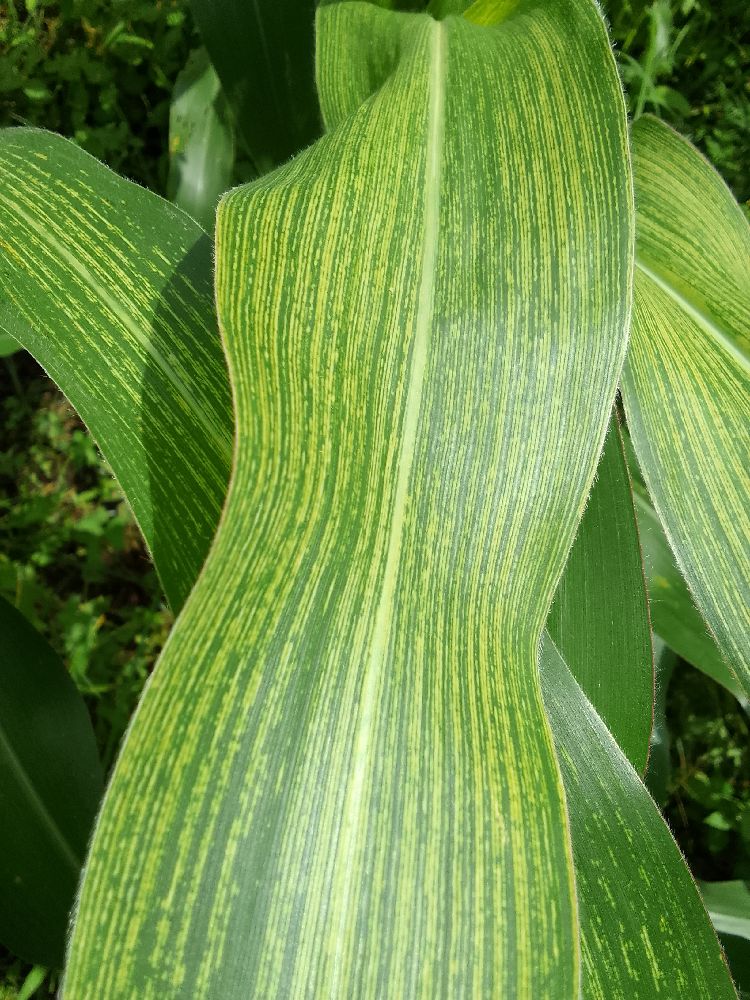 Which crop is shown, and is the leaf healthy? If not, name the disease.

maize, maize streak virus
